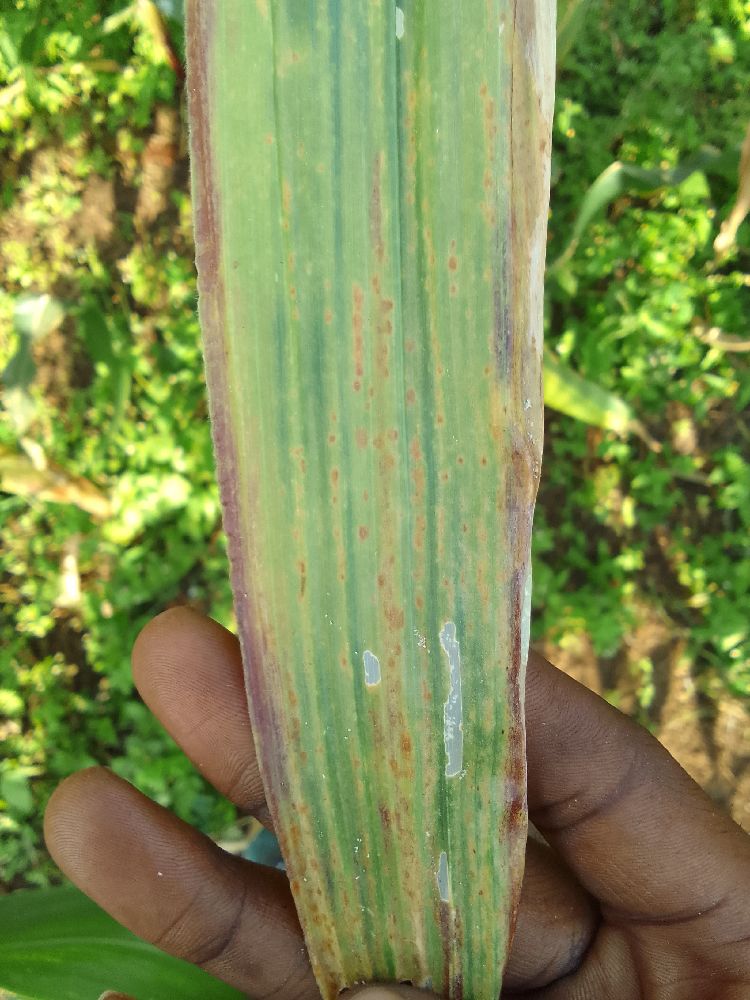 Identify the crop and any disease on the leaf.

maize, maize lethal necrosis
